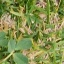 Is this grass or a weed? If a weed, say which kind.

unstructured weed
